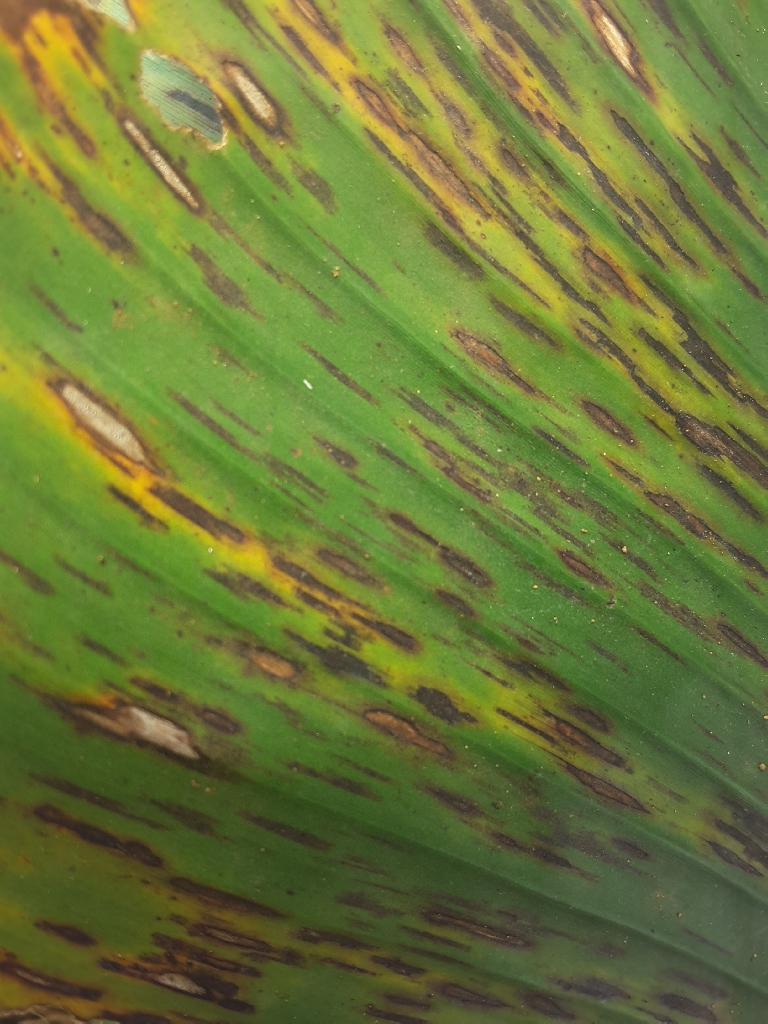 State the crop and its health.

banana, black sigatoka
